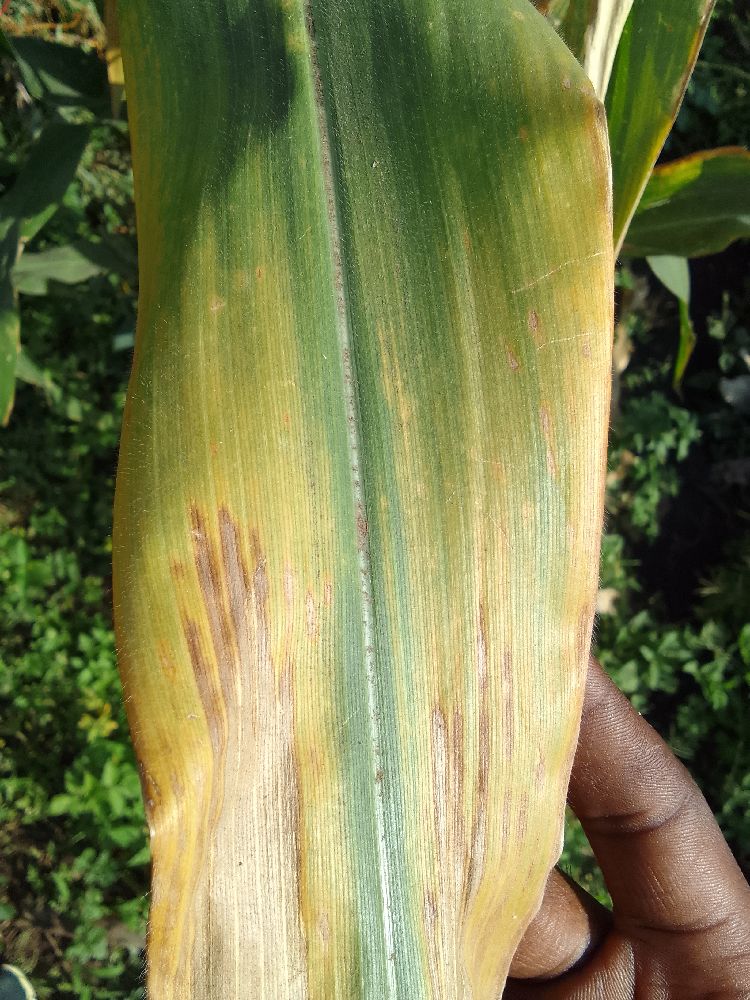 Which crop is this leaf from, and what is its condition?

maize, maize lethal necrosis
